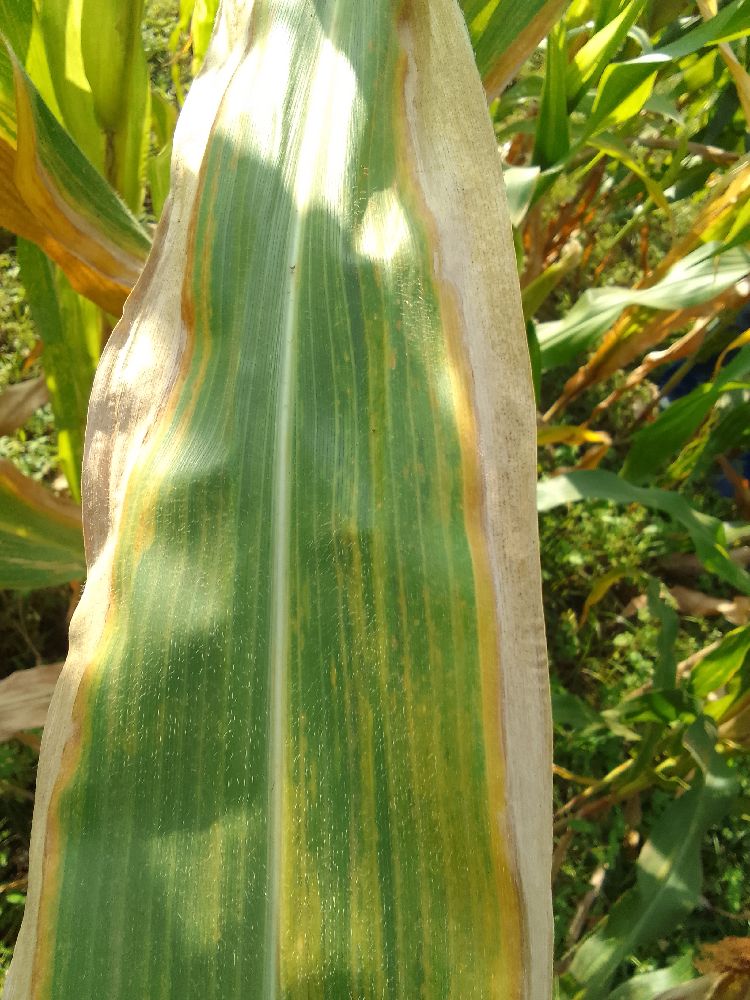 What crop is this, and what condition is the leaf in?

maize, maize lethal necrosis
